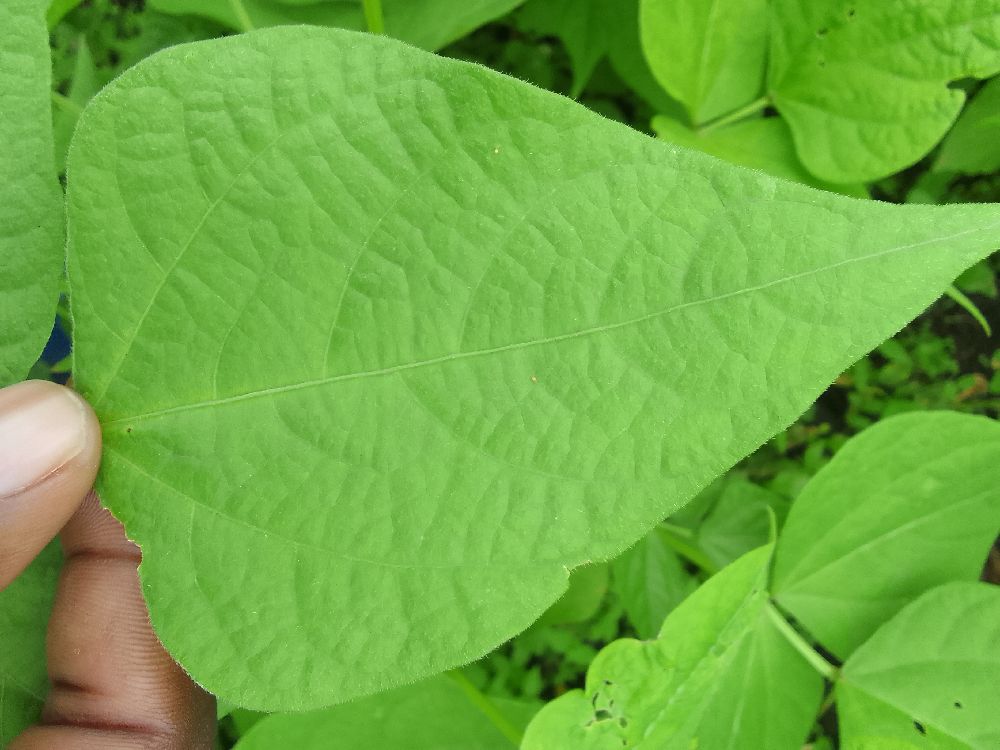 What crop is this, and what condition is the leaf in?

common bean, healthy
